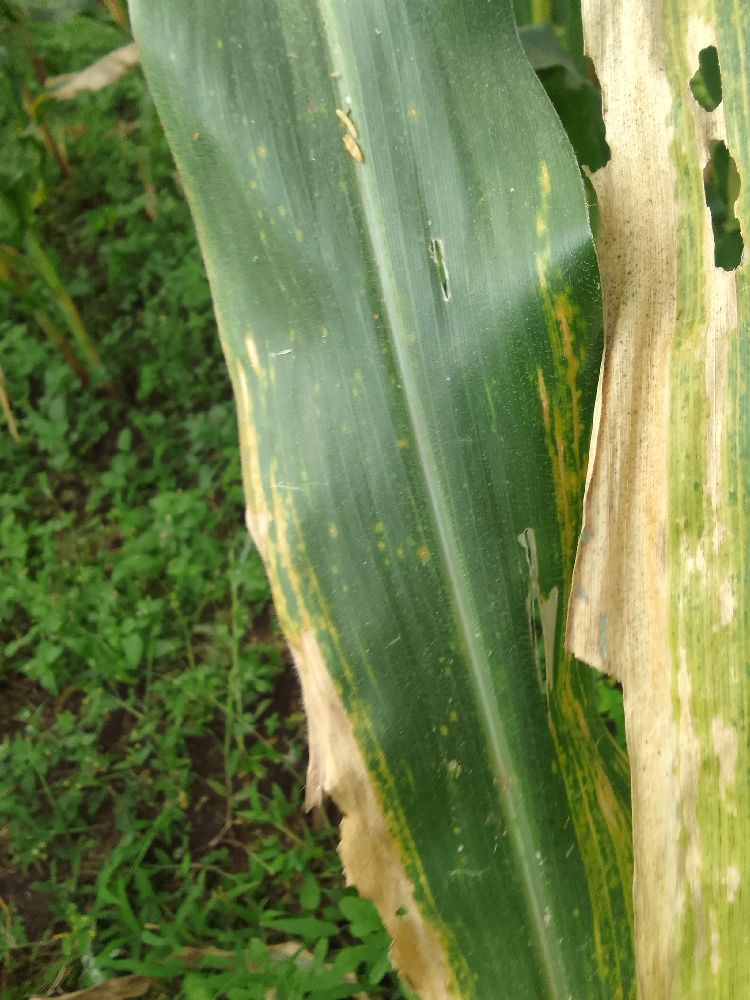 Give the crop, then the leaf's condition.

maize, maize lethal necrosis
